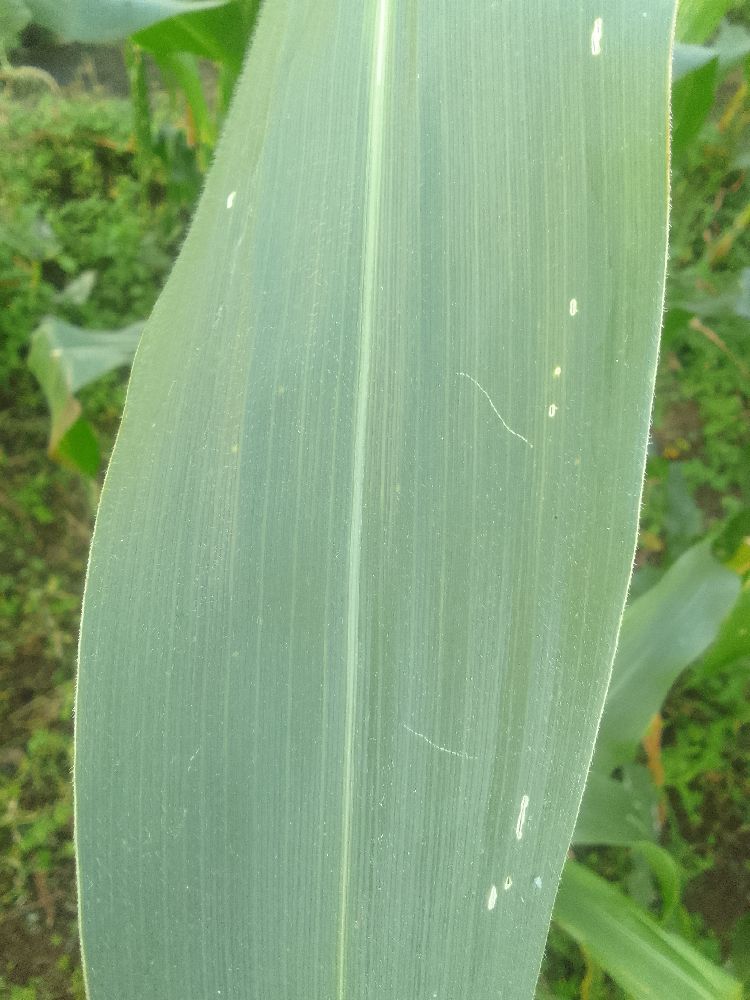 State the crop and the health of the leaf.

maize, healthy
